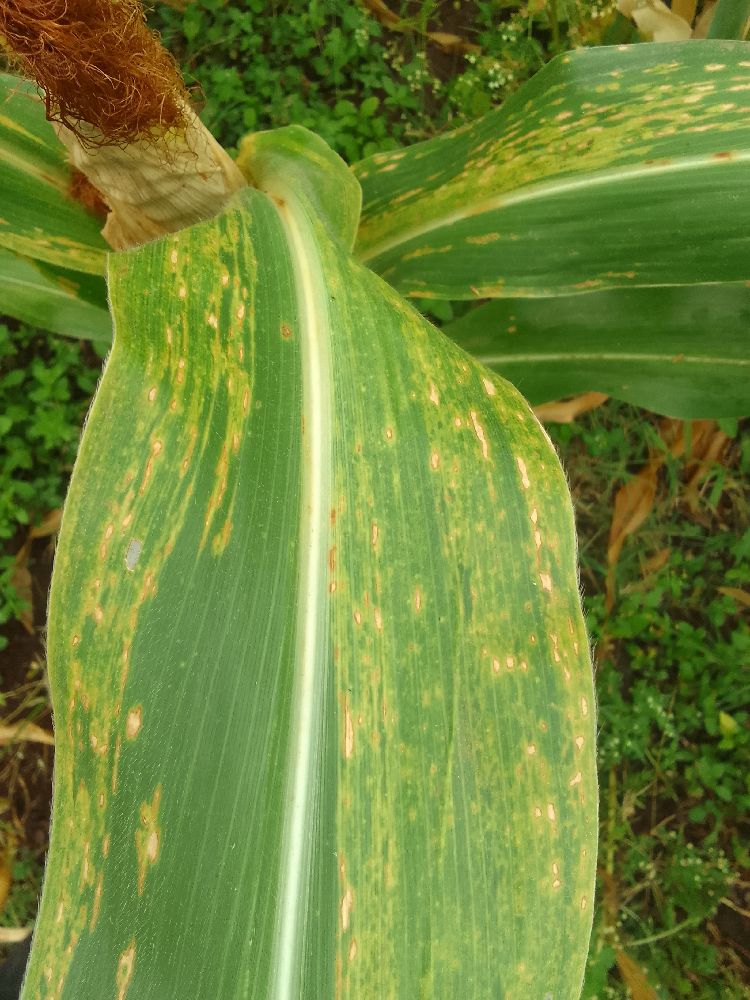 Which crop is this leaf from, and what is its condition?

maize, maize lethal necrosis
